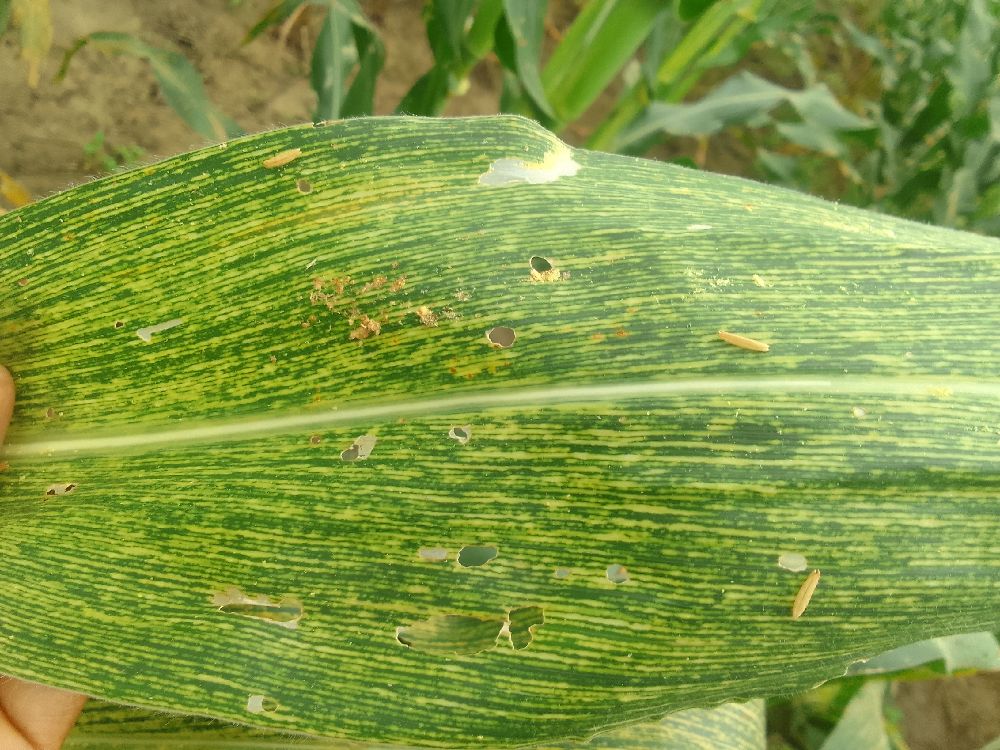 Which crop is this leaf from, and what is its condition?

maize, maize streak virus
